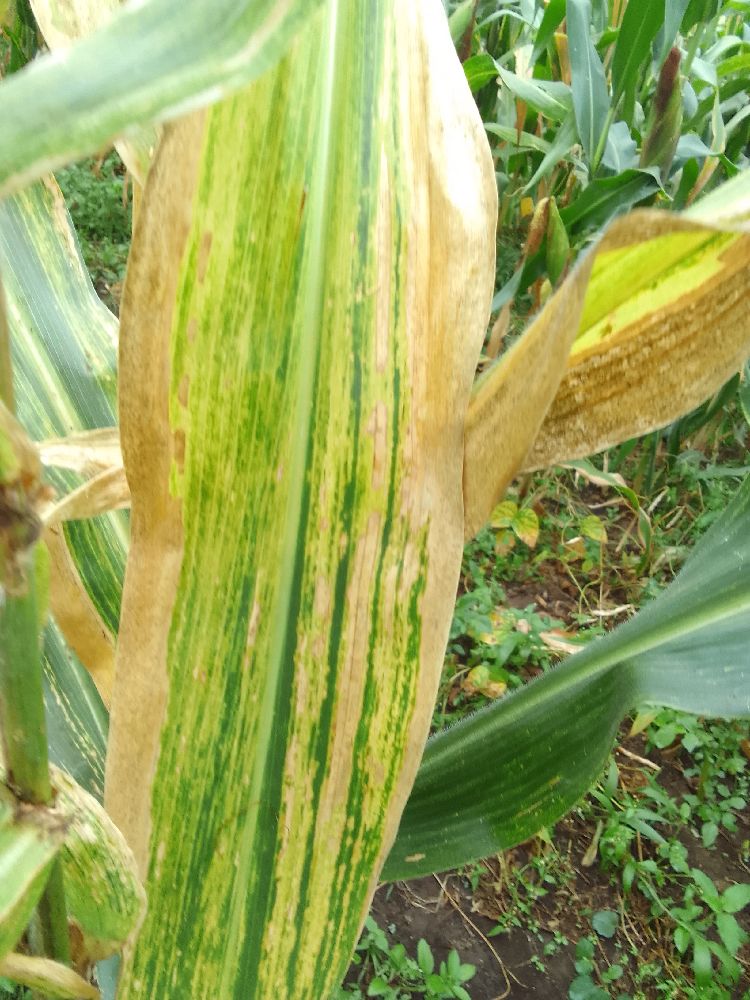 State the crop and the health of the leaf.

maize, maize lethal necrosis
